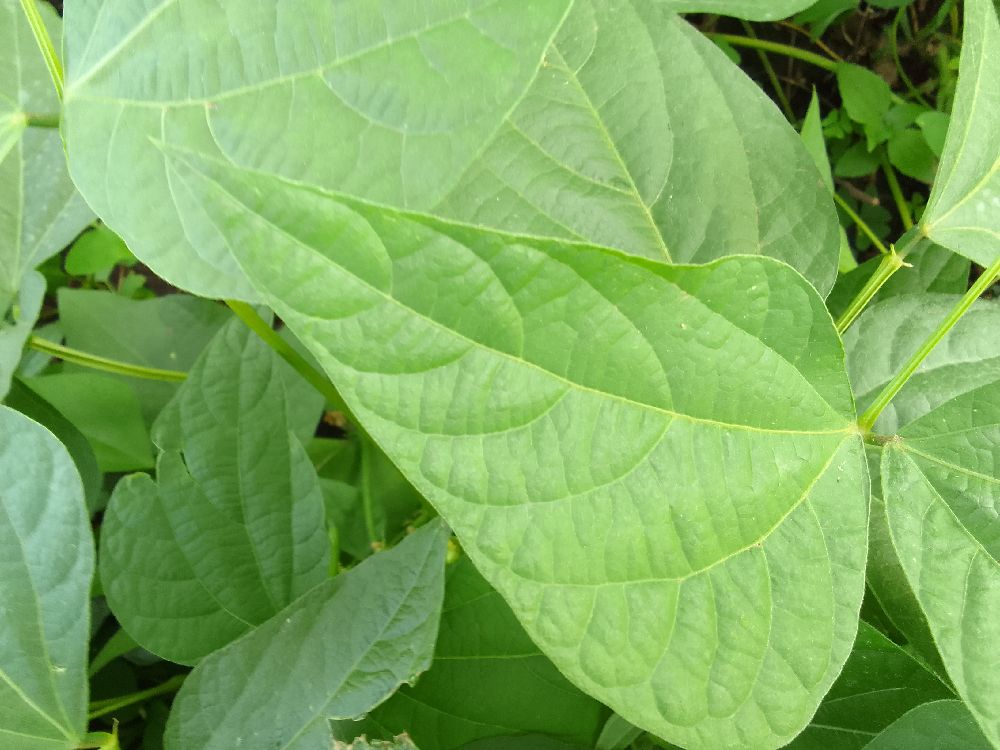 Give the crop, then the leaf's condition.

common bean, healthy
